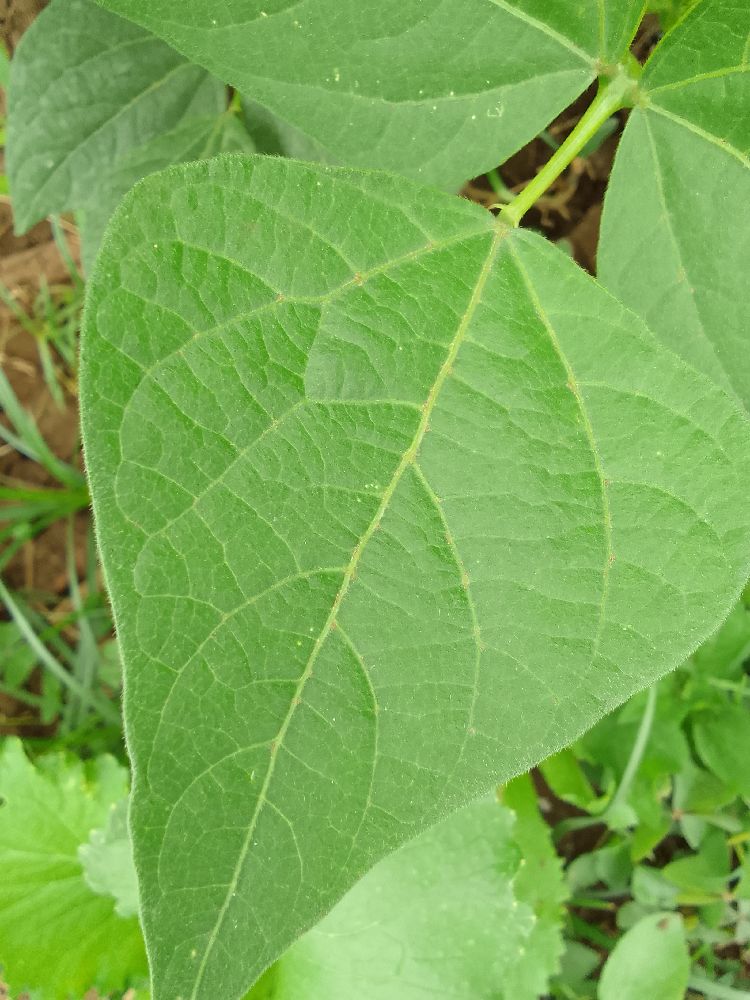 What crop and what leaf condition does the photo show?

common bean, healthy
